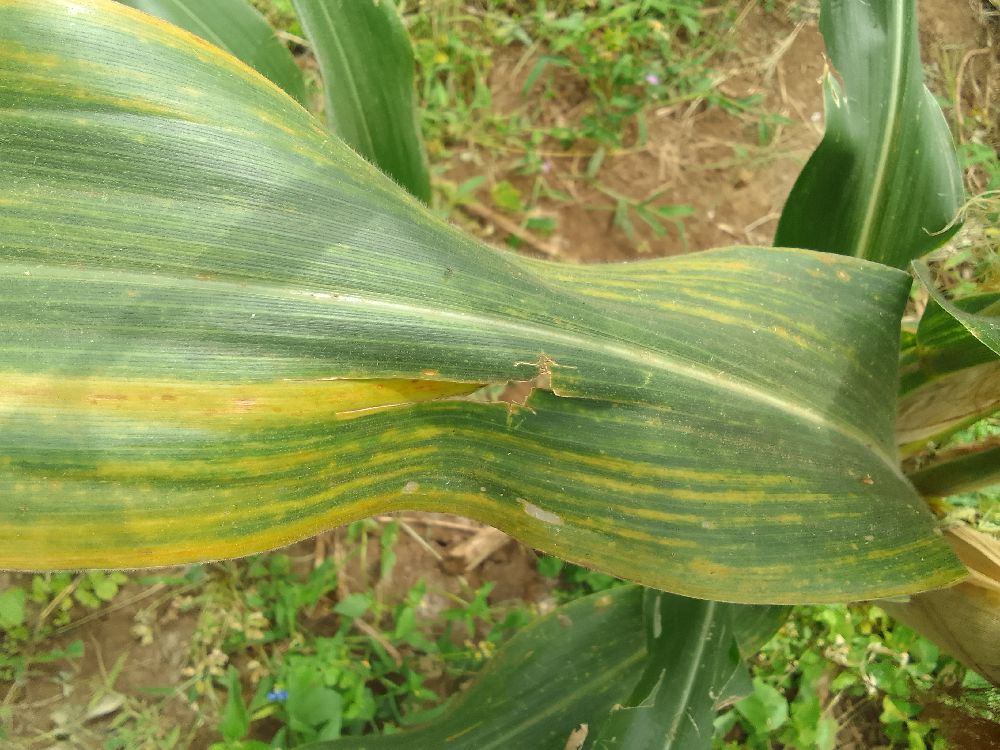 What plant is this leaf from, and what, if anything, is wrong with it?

maize, maize lethal necrosis
